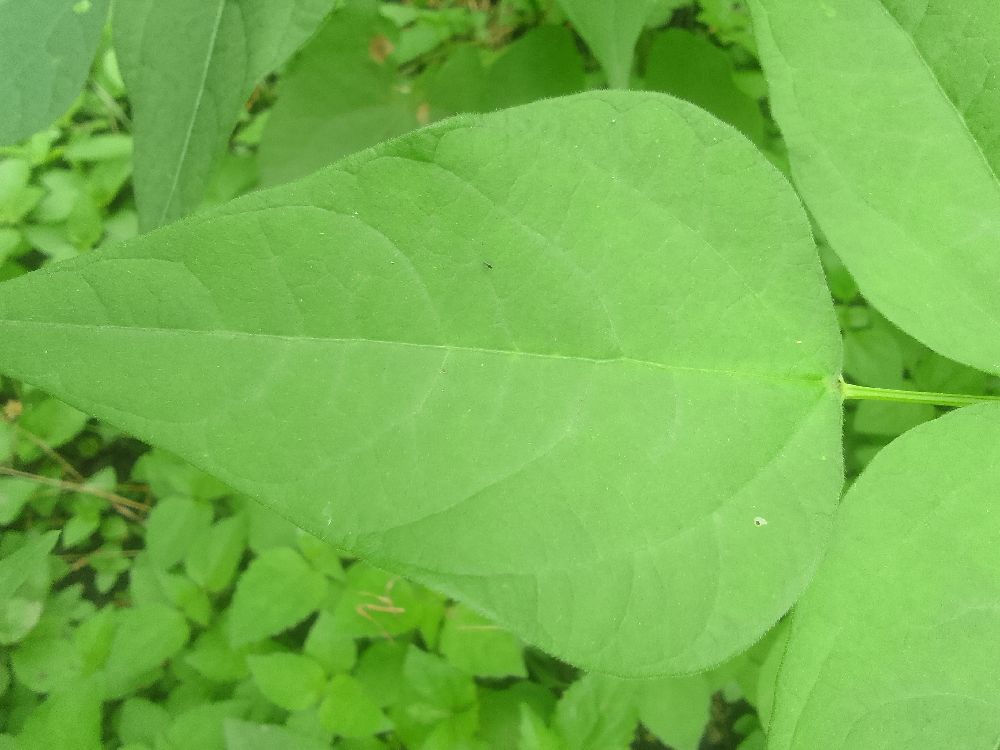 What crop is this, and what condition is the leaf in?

common bean, healthy
